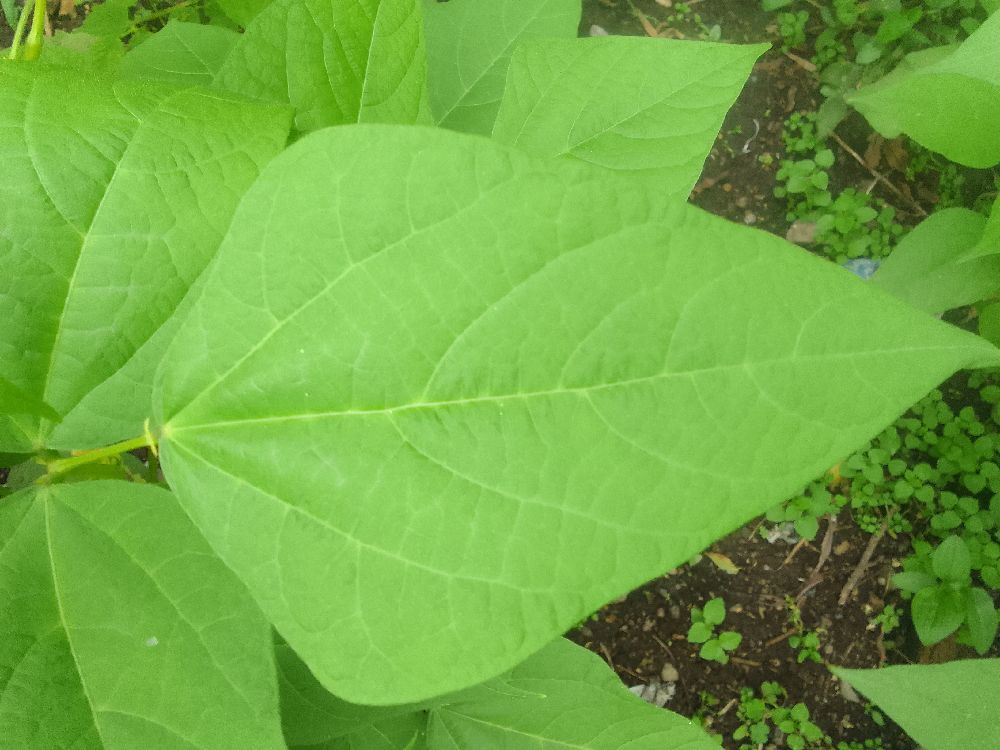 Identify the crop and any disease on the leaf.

common bean, healthy
